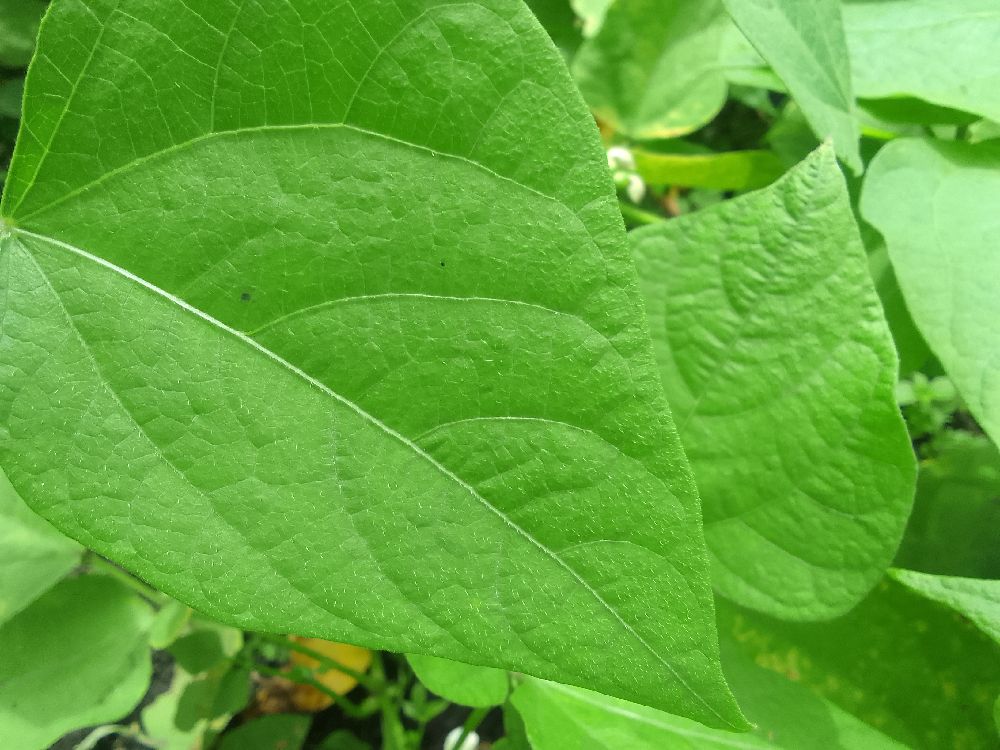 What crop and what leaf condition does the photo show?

common bean, healthy
